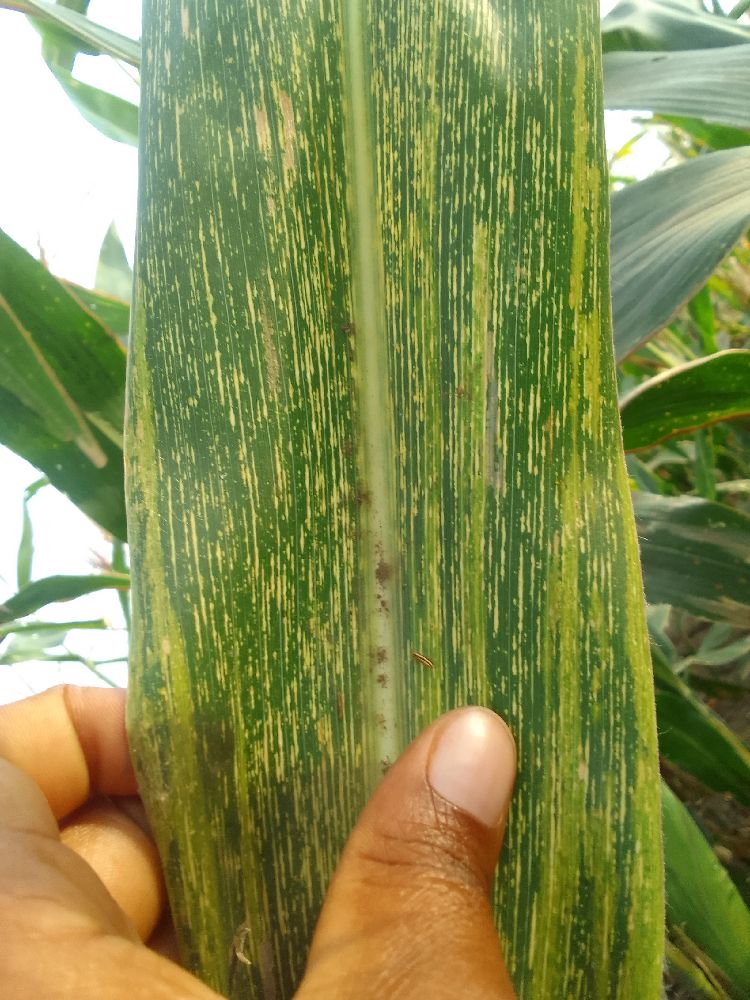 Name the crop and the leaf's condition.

maize, maize streak virus
